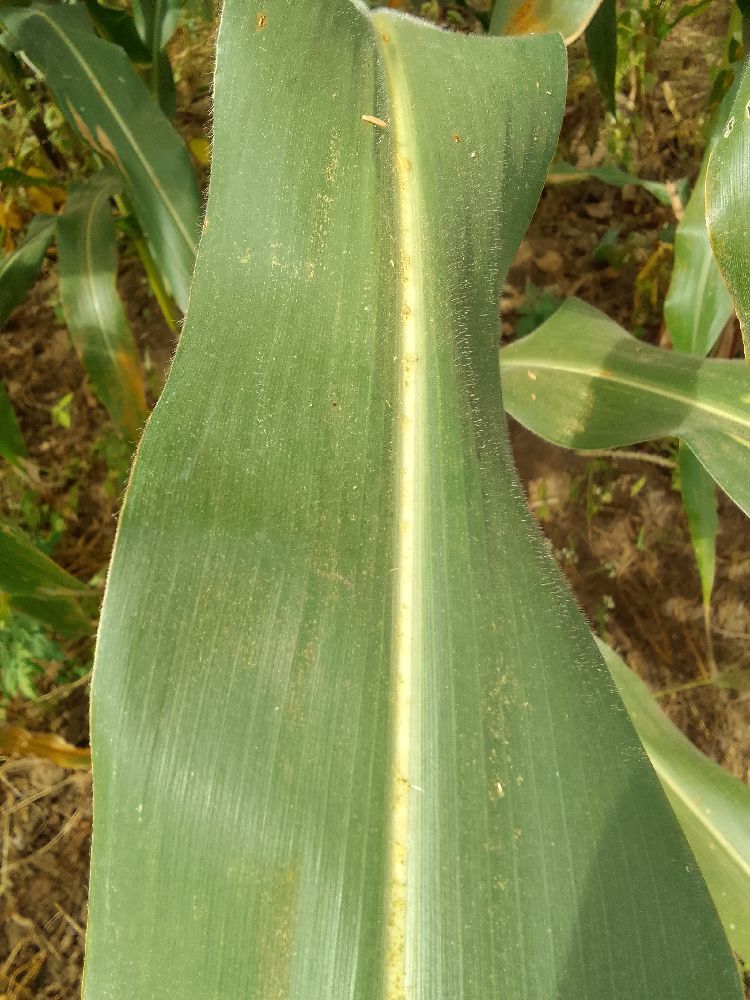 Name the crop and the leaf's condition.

maize, healthy
